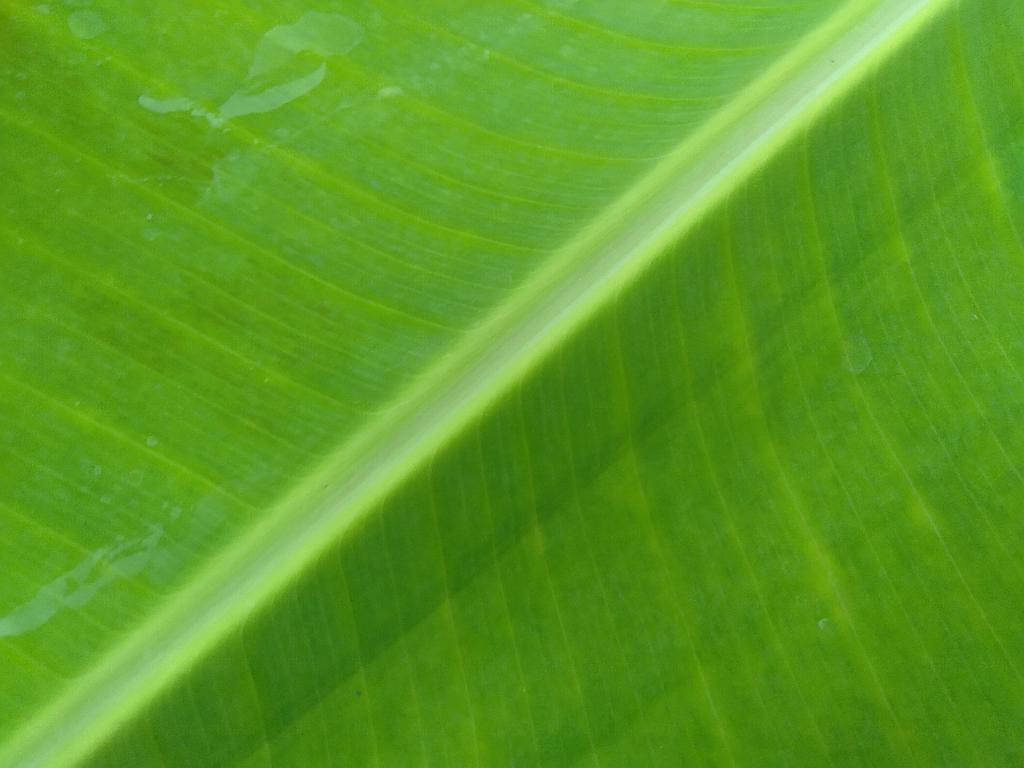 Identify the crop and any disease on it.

banana, healthy
